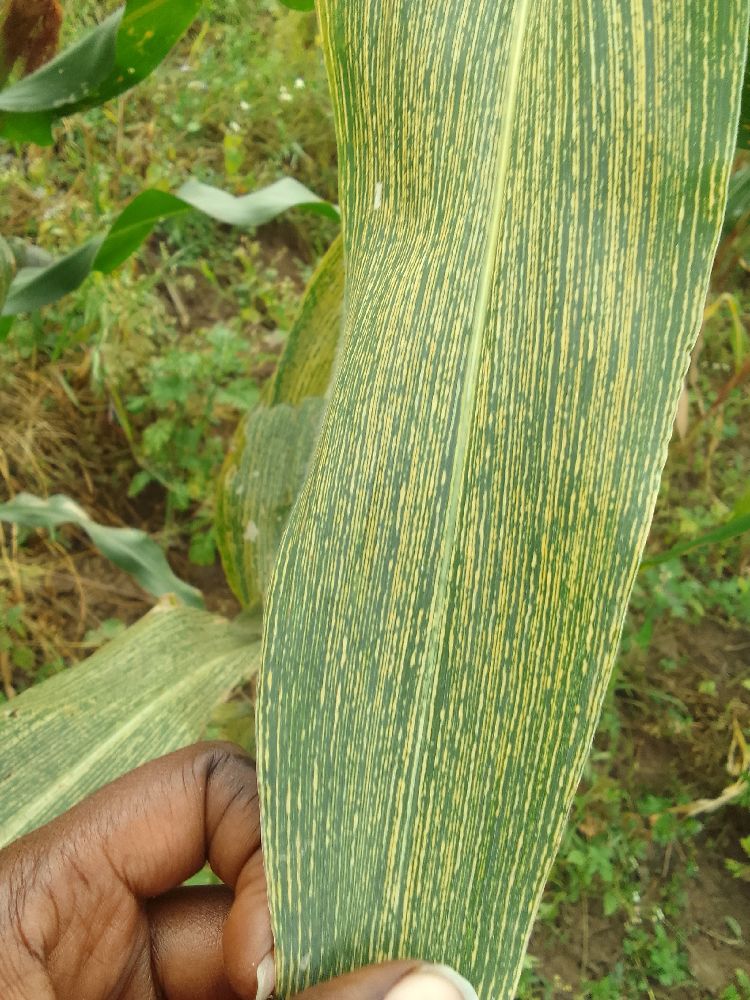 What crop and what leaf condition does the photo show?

maize, maize streak virus
